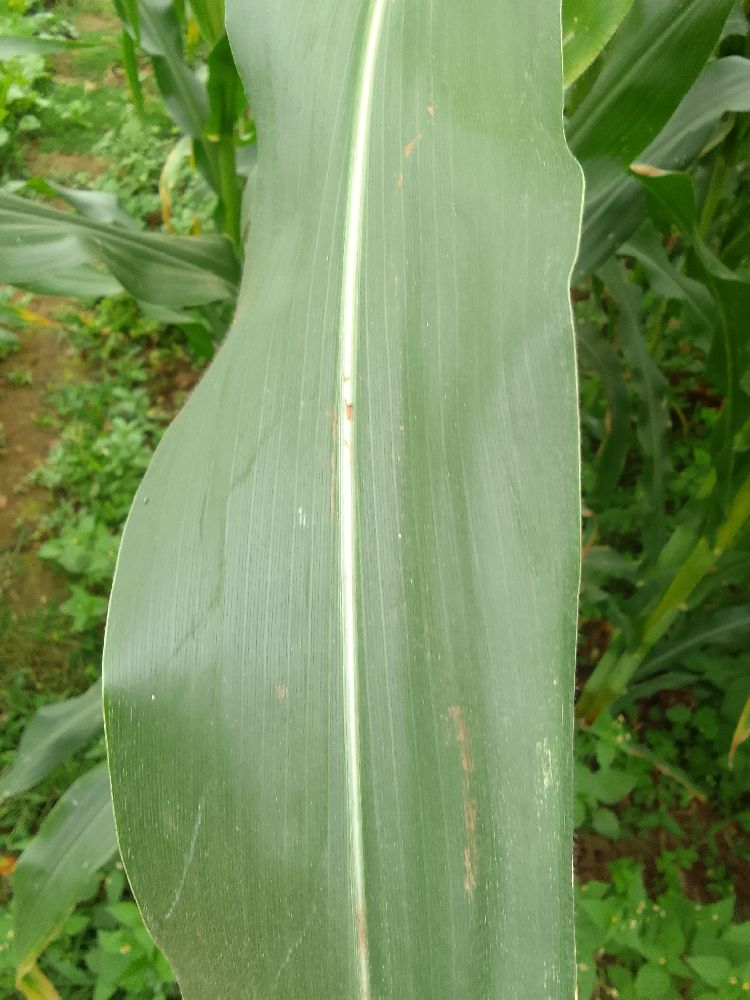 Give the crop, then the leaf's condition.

maize, healthy
